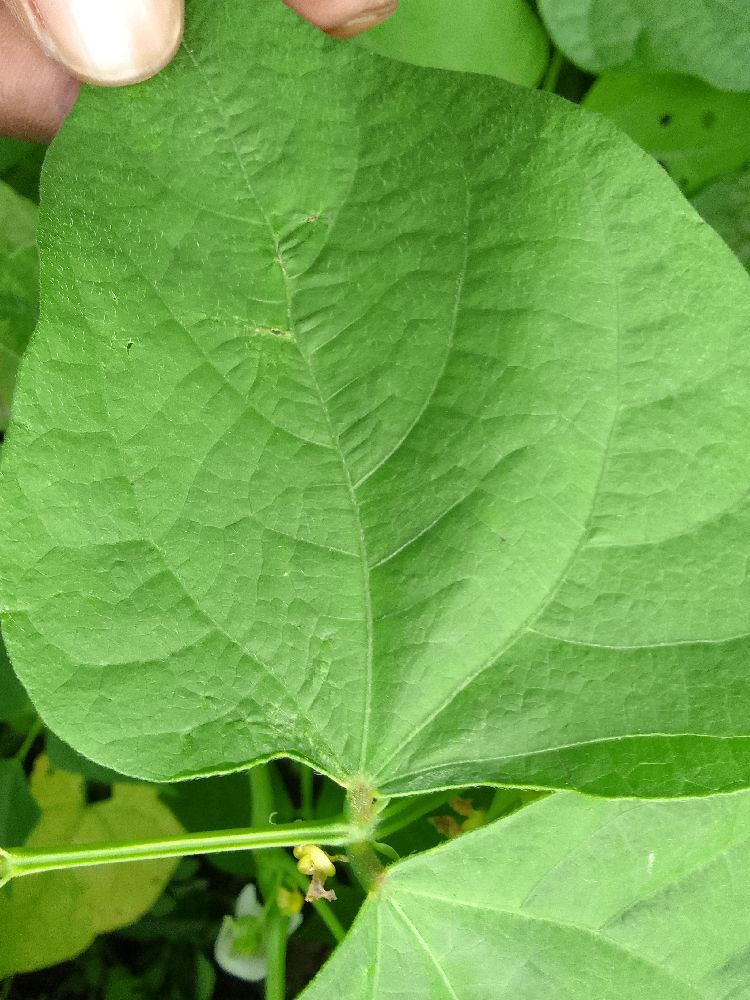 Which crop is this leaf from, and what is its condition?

common bean, healthy
